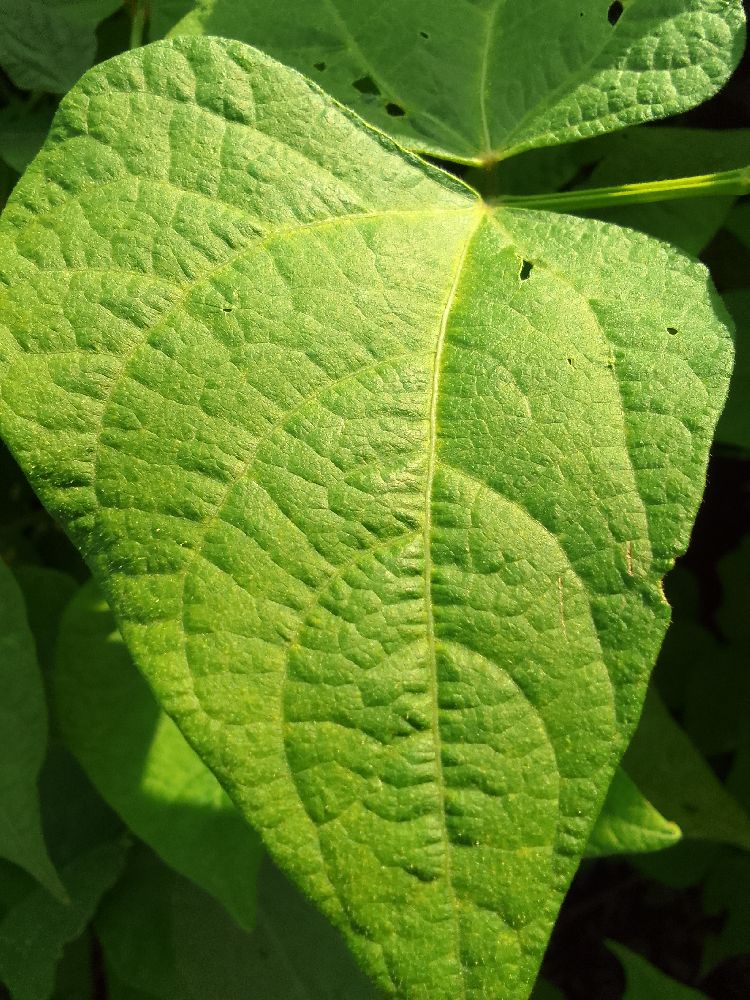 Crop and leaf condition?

common bean, healthy
